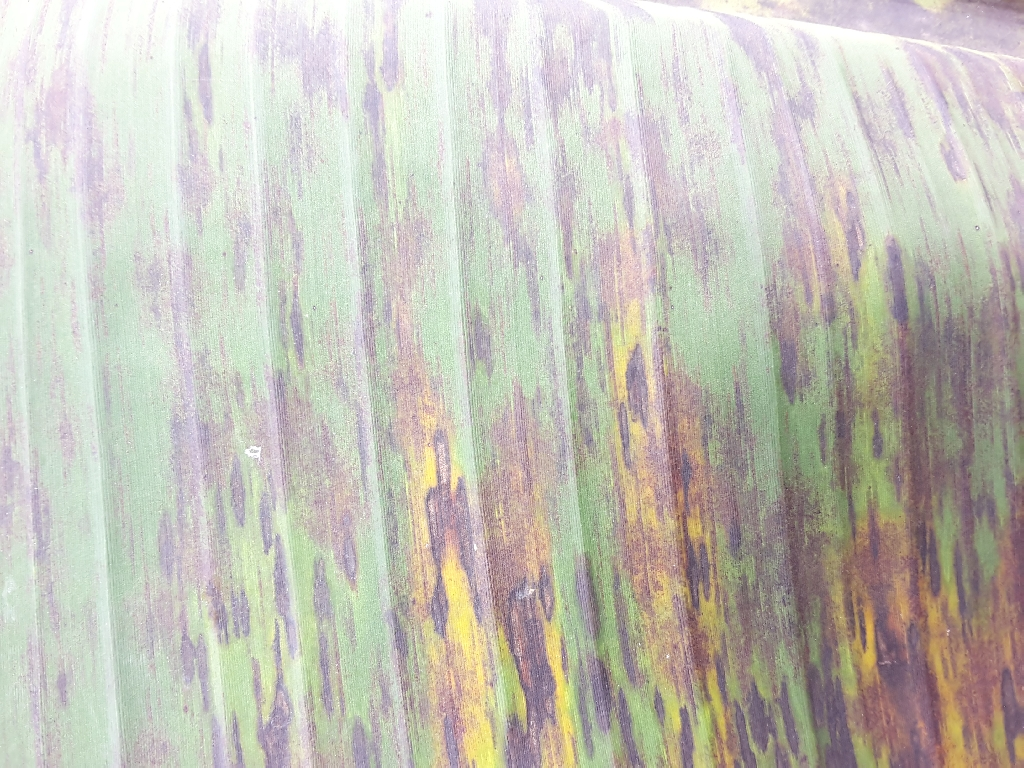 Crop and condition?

banana, black sigatoka
